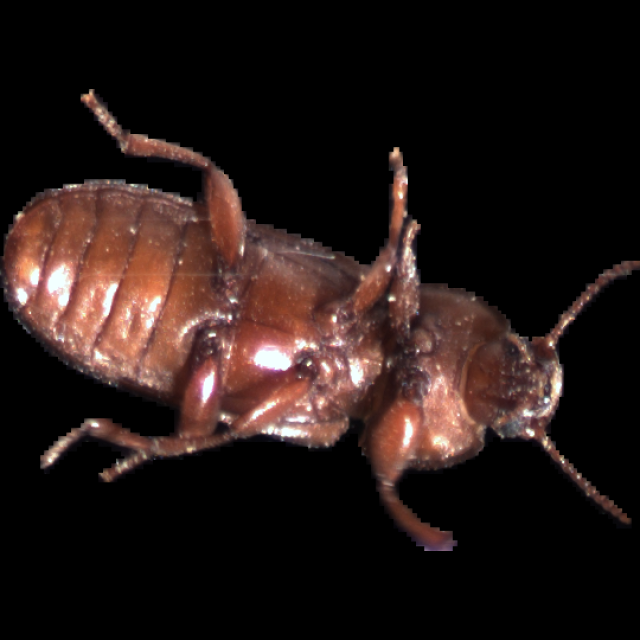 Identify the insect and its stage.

mealworm beetle
